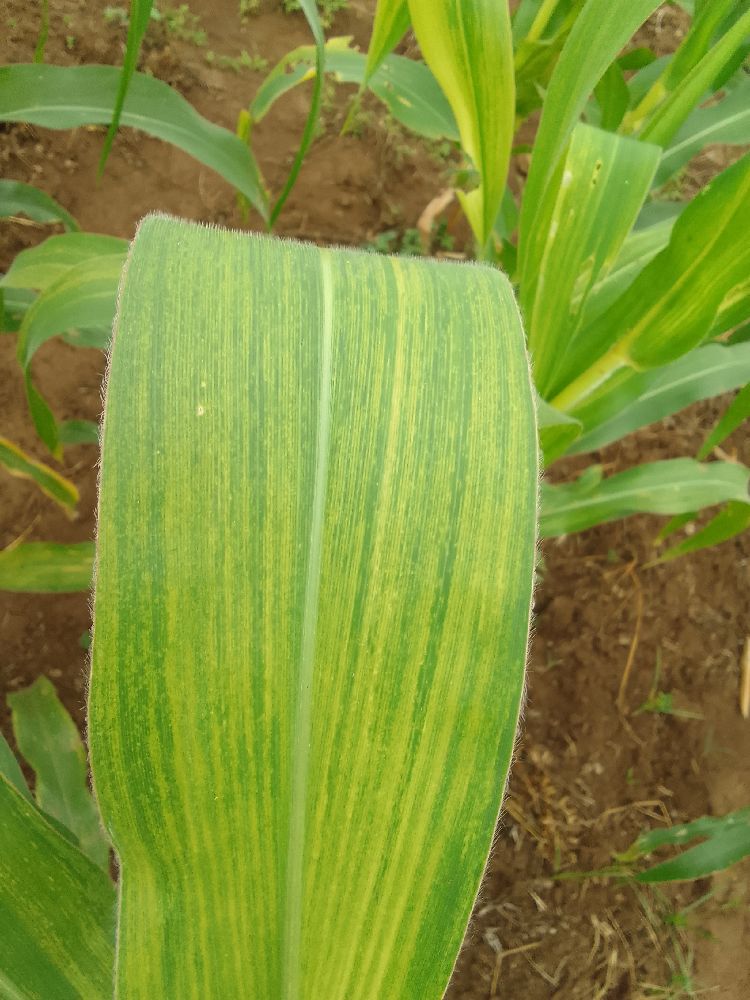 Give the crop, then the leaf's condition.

maize, maize lethal necrosis
